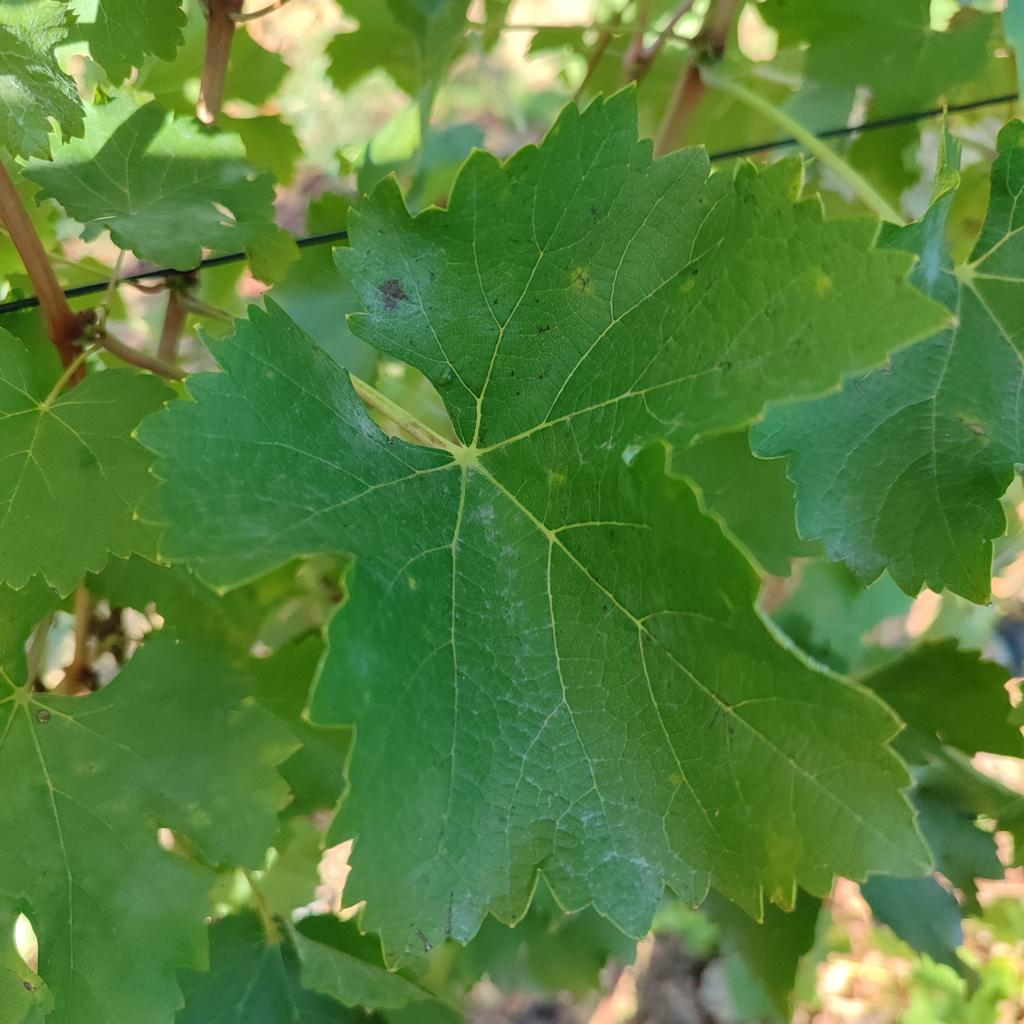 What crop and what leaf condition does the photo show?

grapevine, powdery mildew
